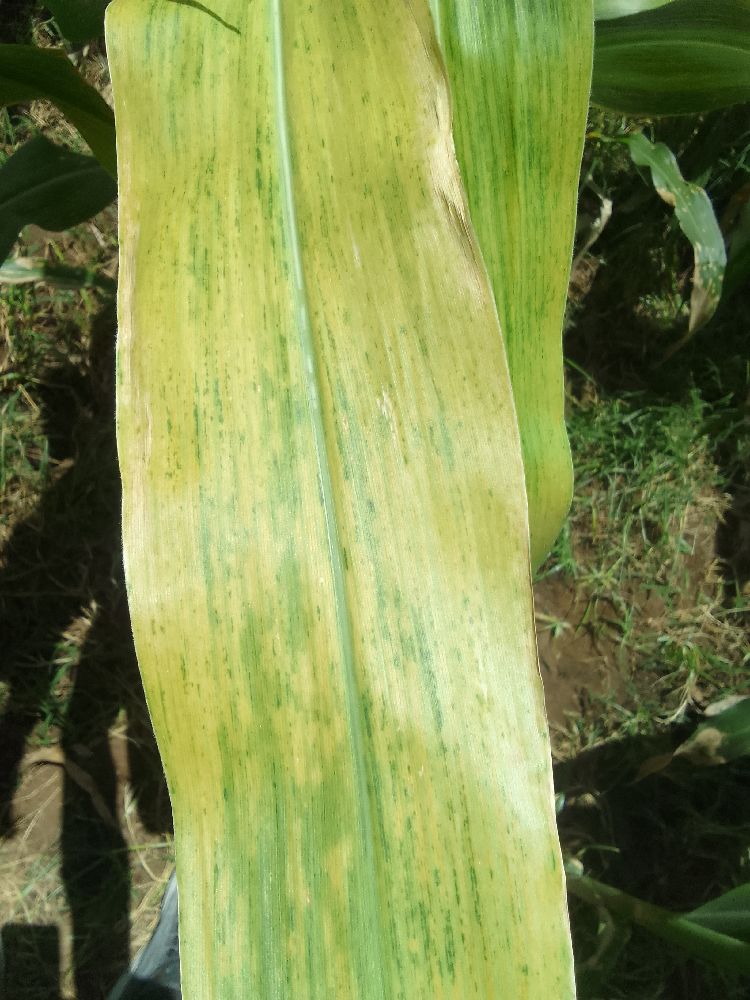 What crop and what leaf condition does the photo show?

maize, maize lethal necrosis
